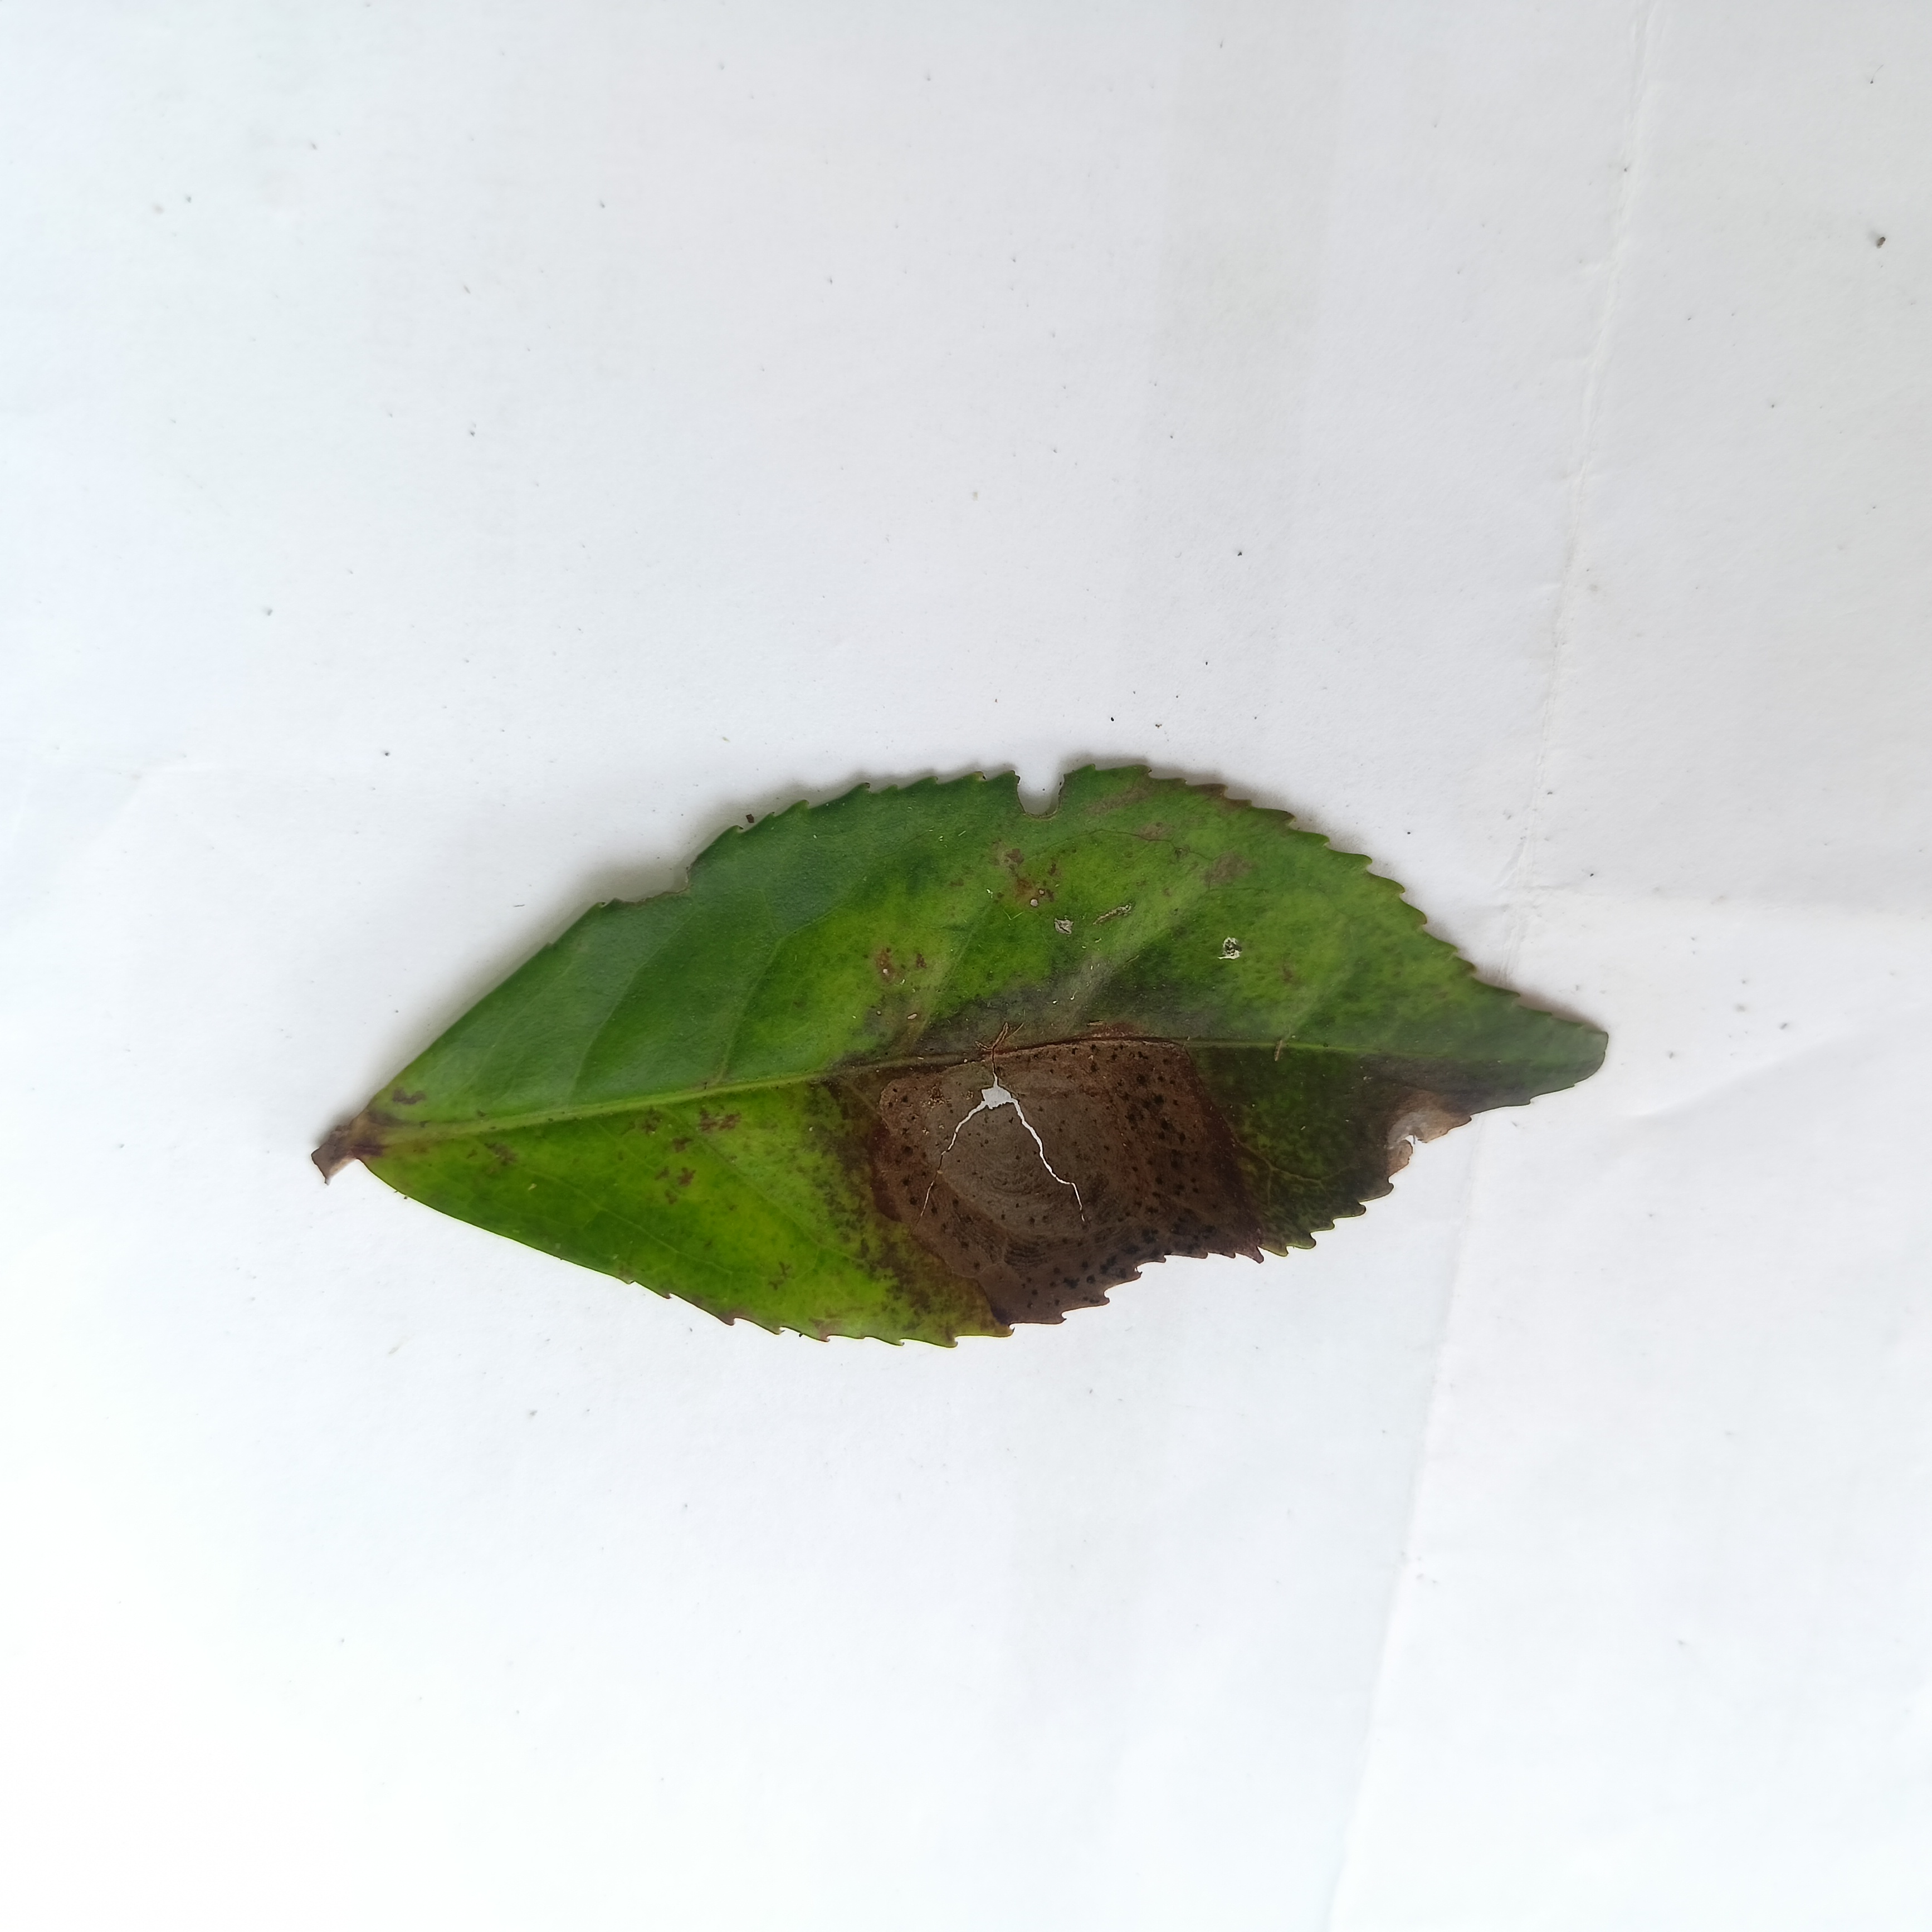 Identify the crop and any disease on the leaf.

tea, brown blight
